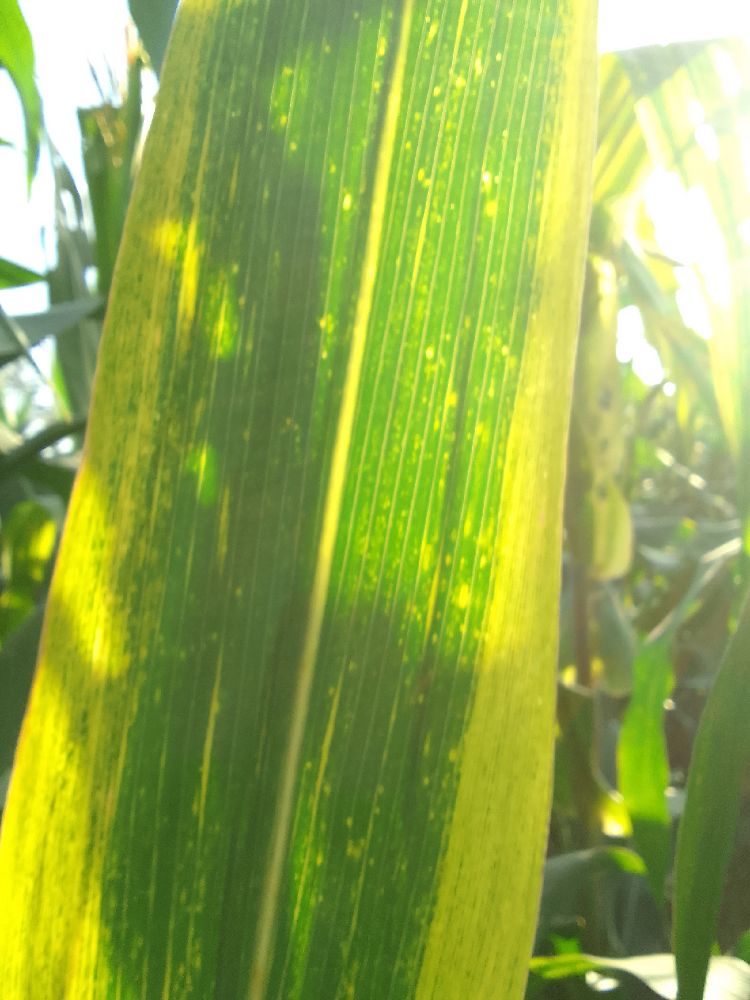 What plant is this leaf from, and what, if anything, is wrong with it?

maize, maize lethal necrosis
